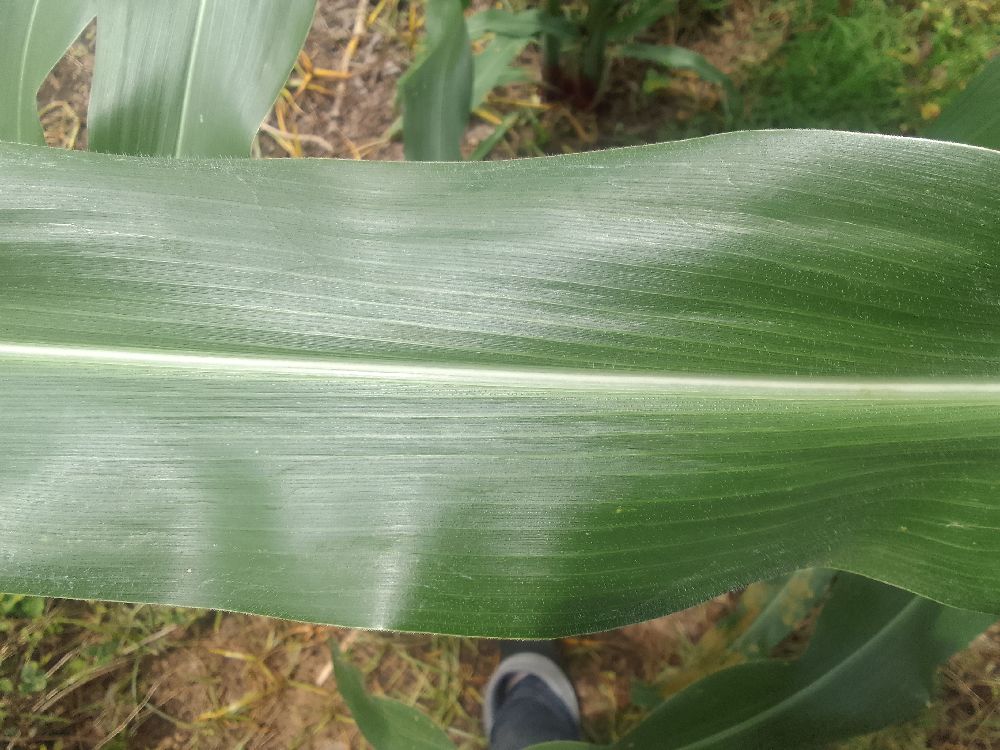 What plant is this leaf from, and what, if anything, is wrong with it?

maize, healthy
